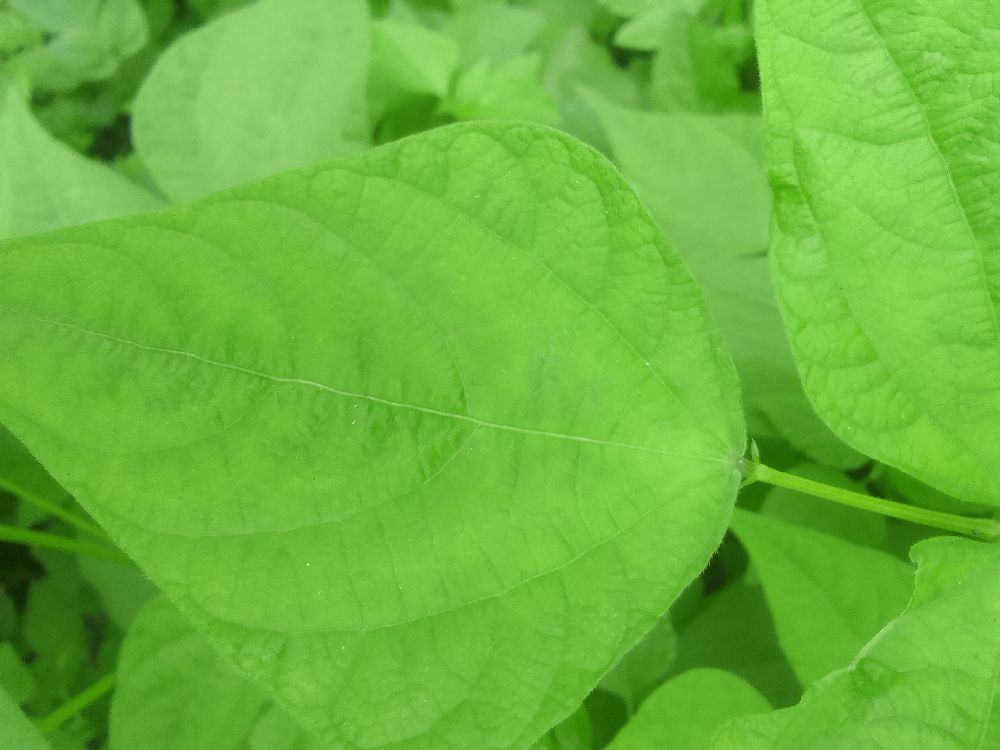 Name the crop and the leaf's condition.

common bean, healthy
